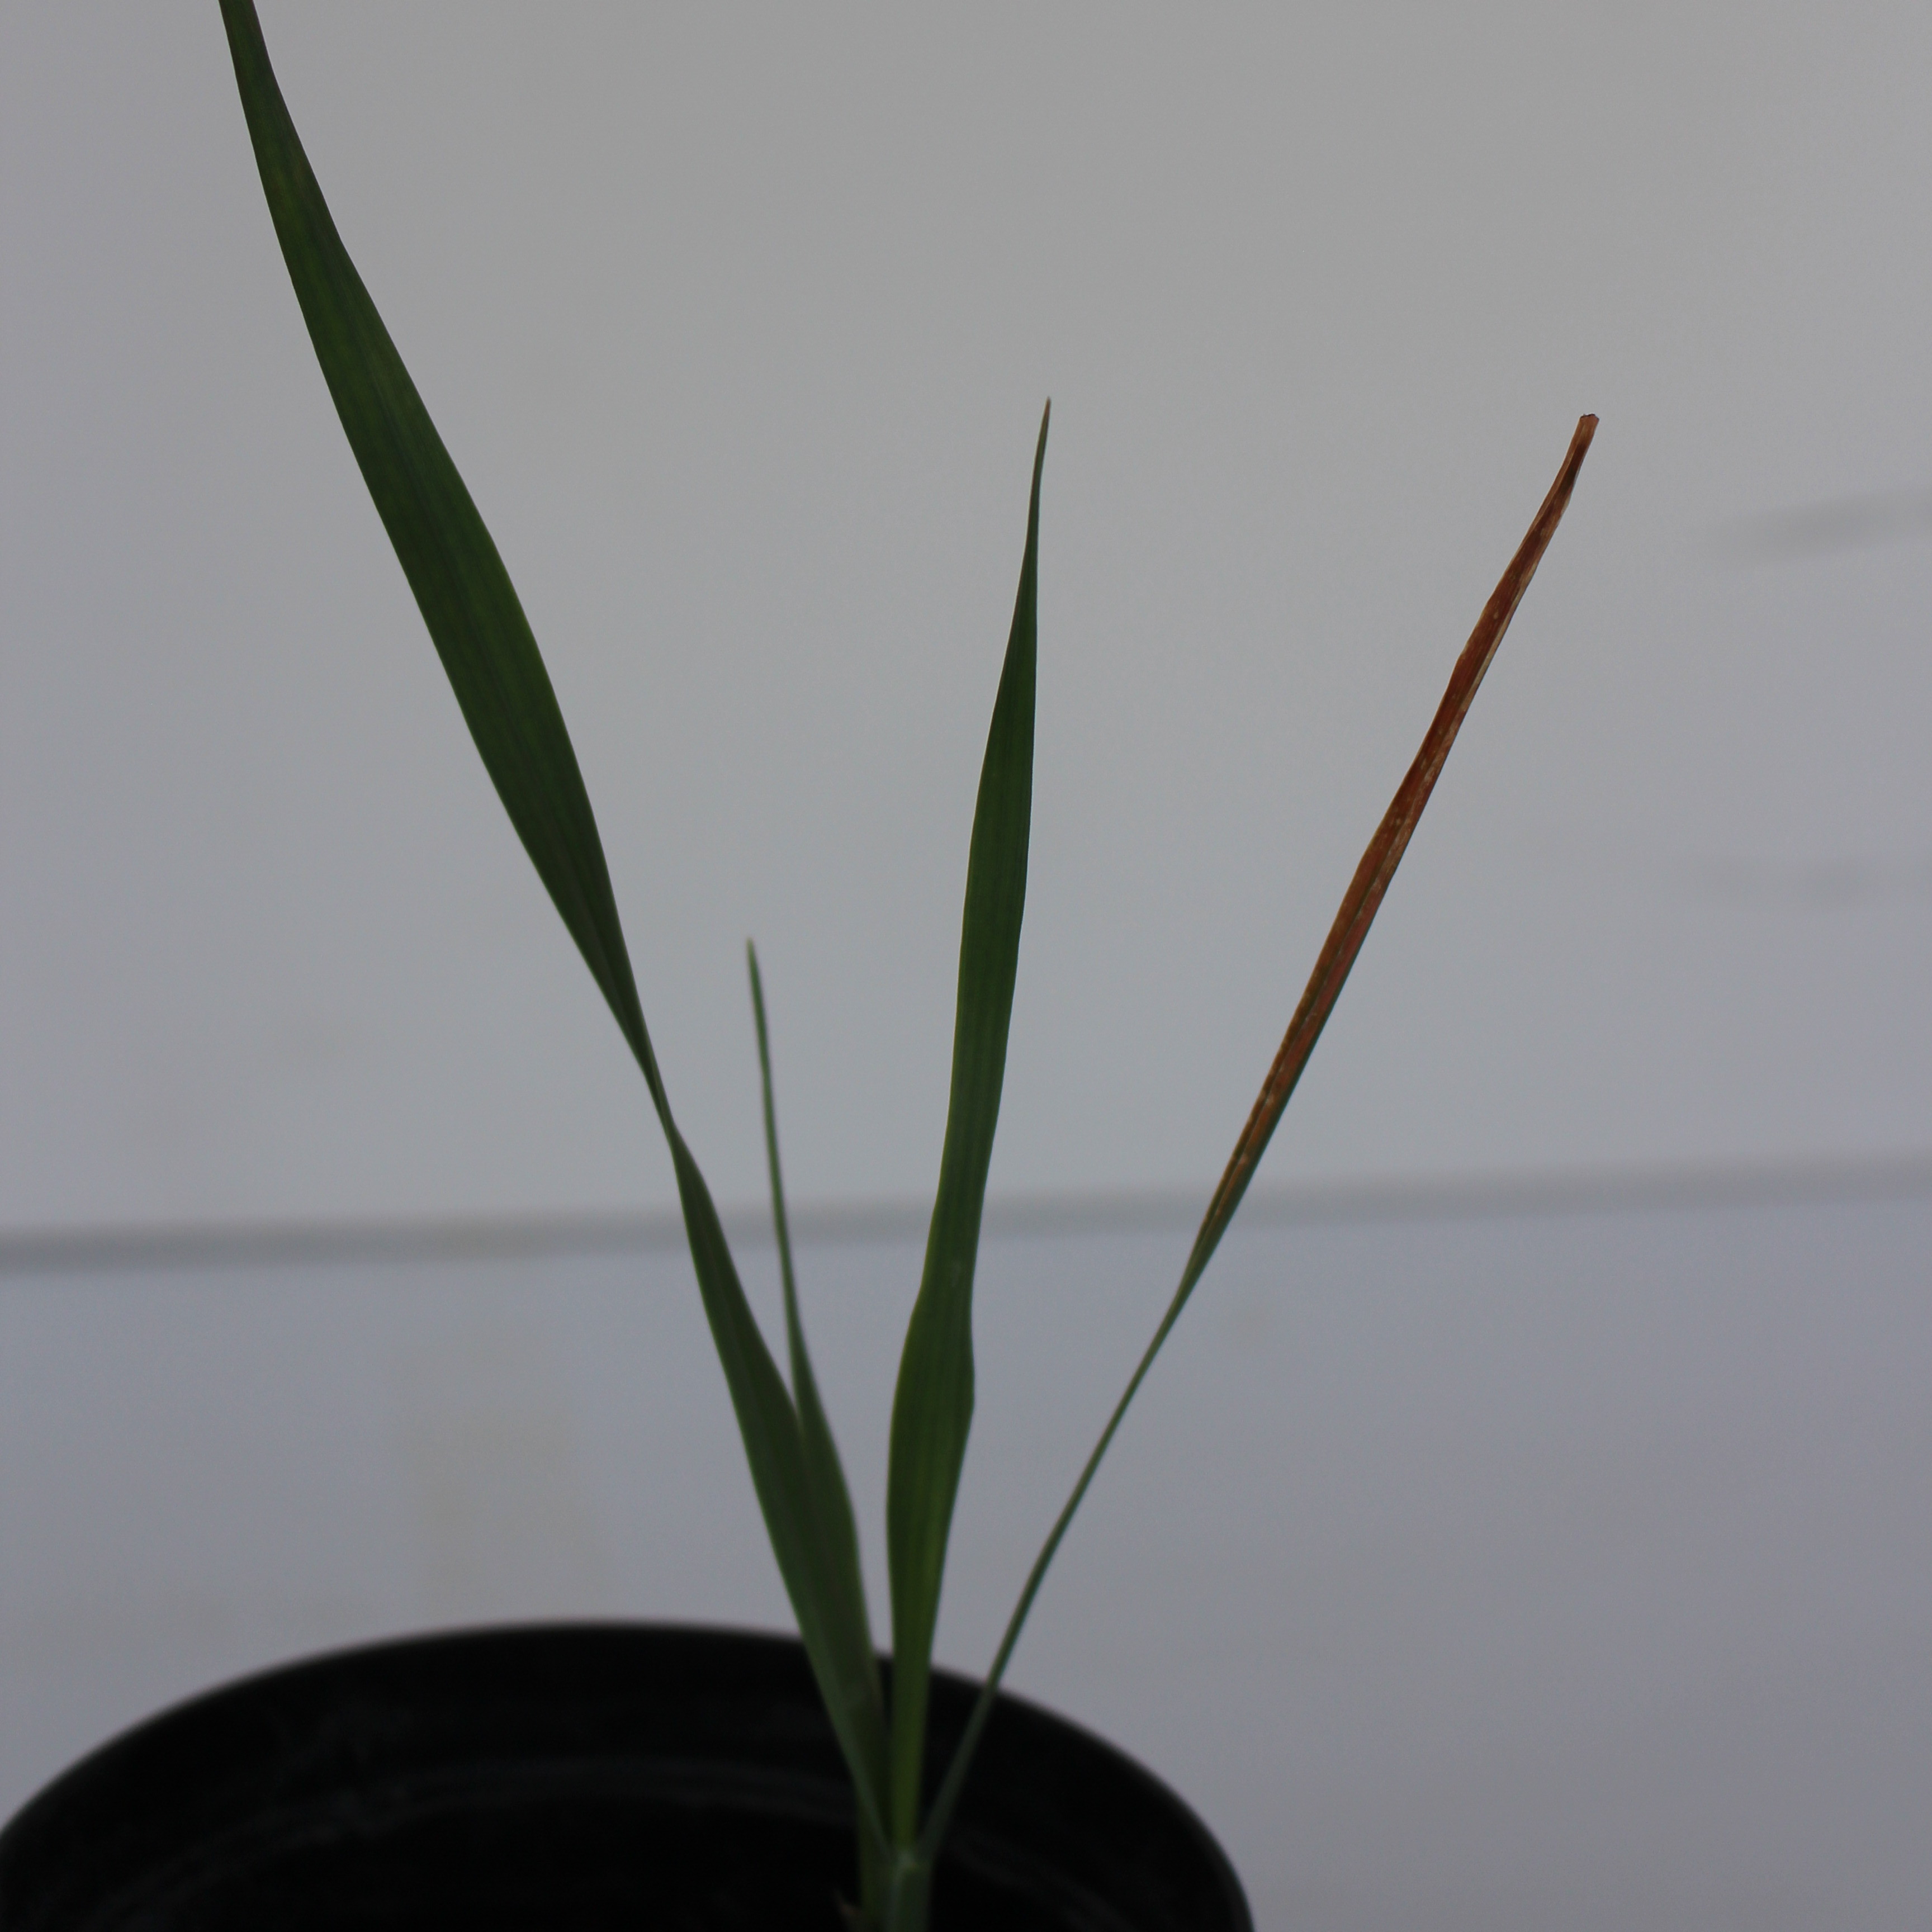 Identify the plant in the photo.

Avena sterilis
